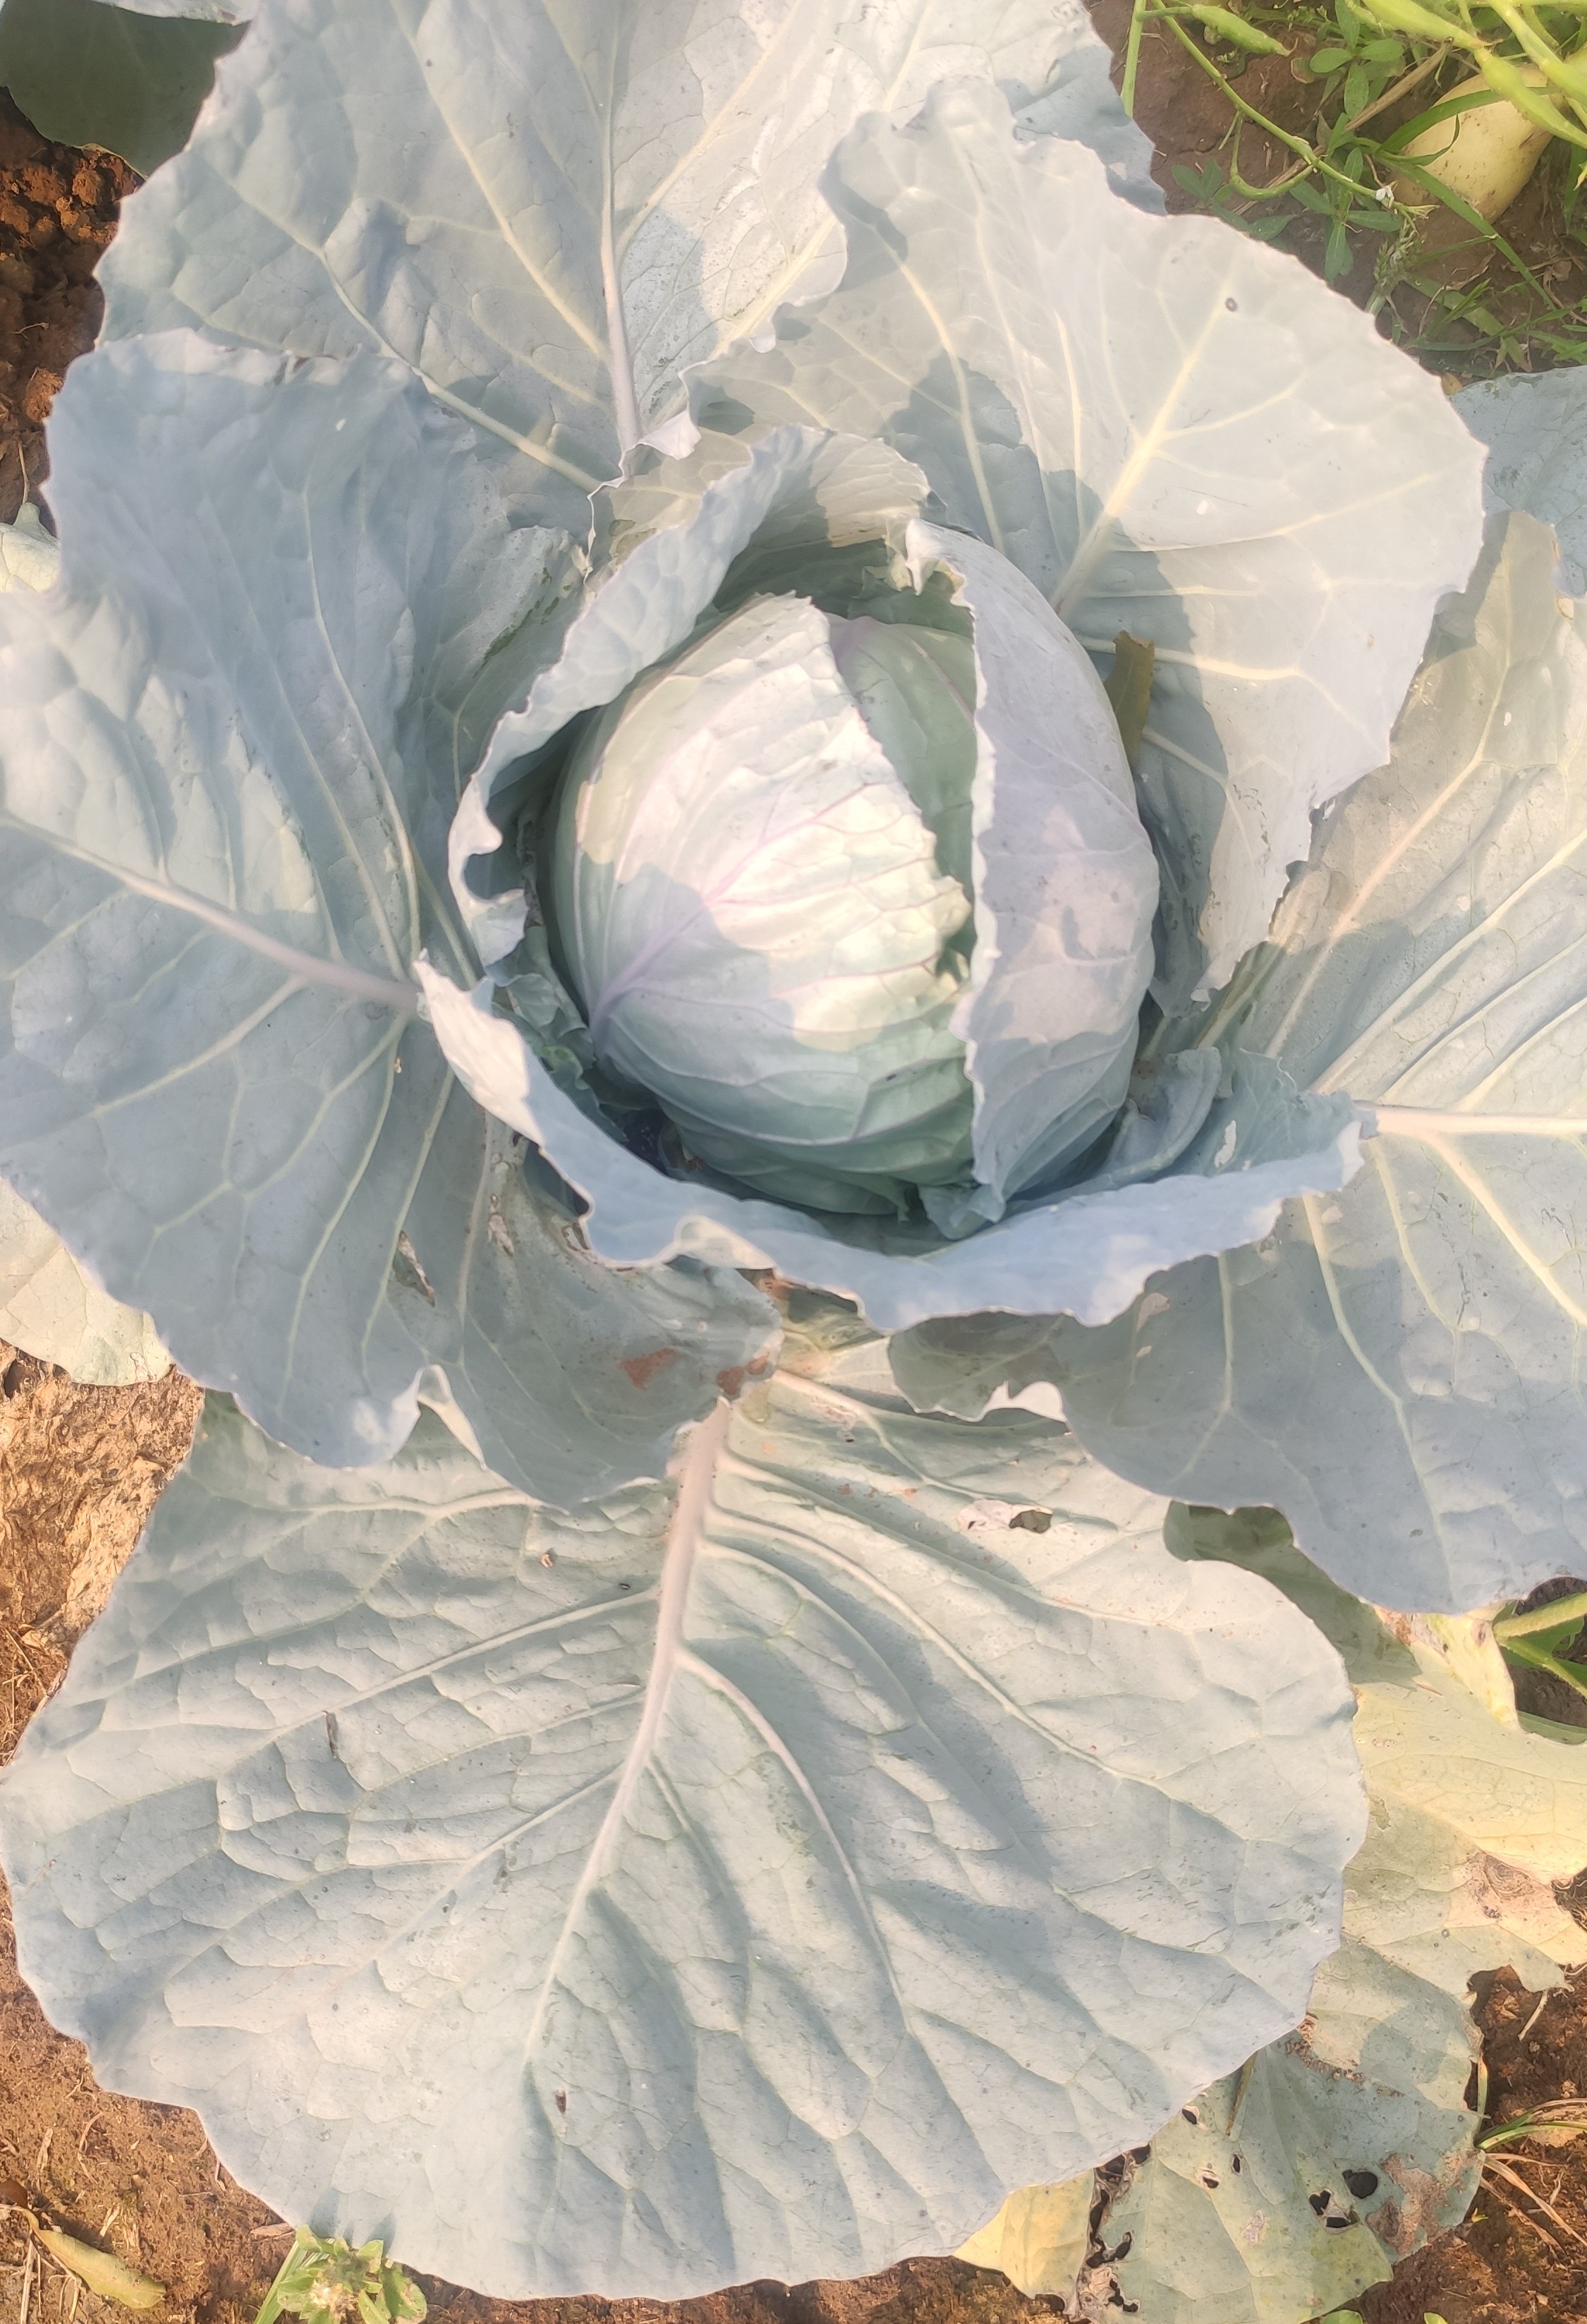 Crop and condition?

cabbage, healthy
